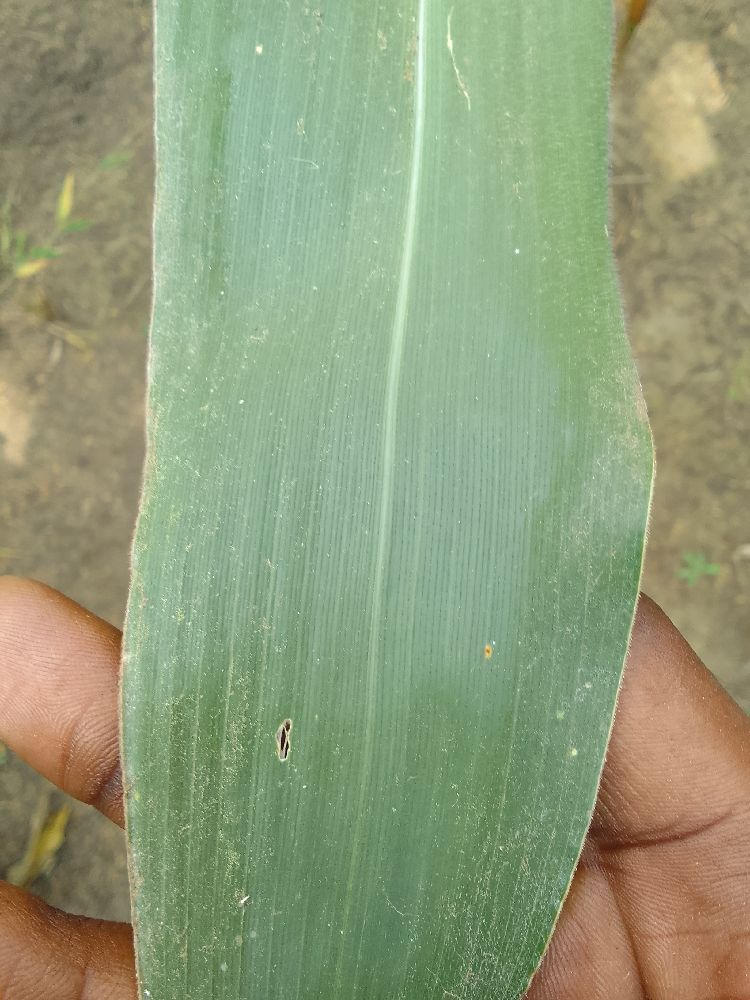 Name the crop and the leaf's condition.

maize, healthy
